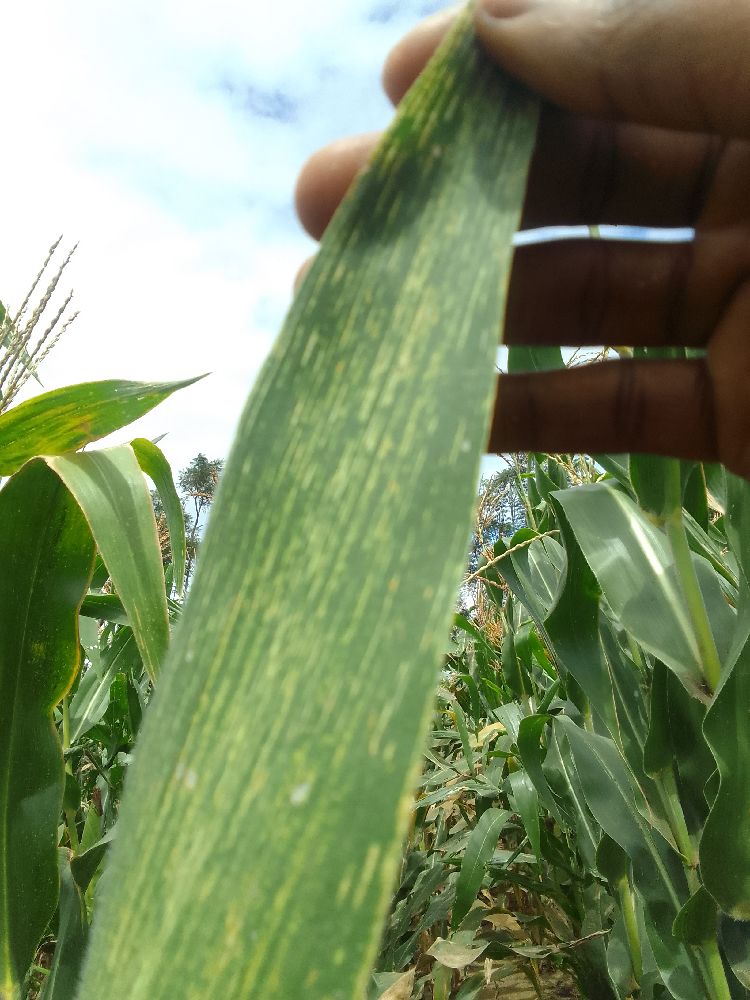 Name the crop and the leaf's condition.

maize, maize streak virus
